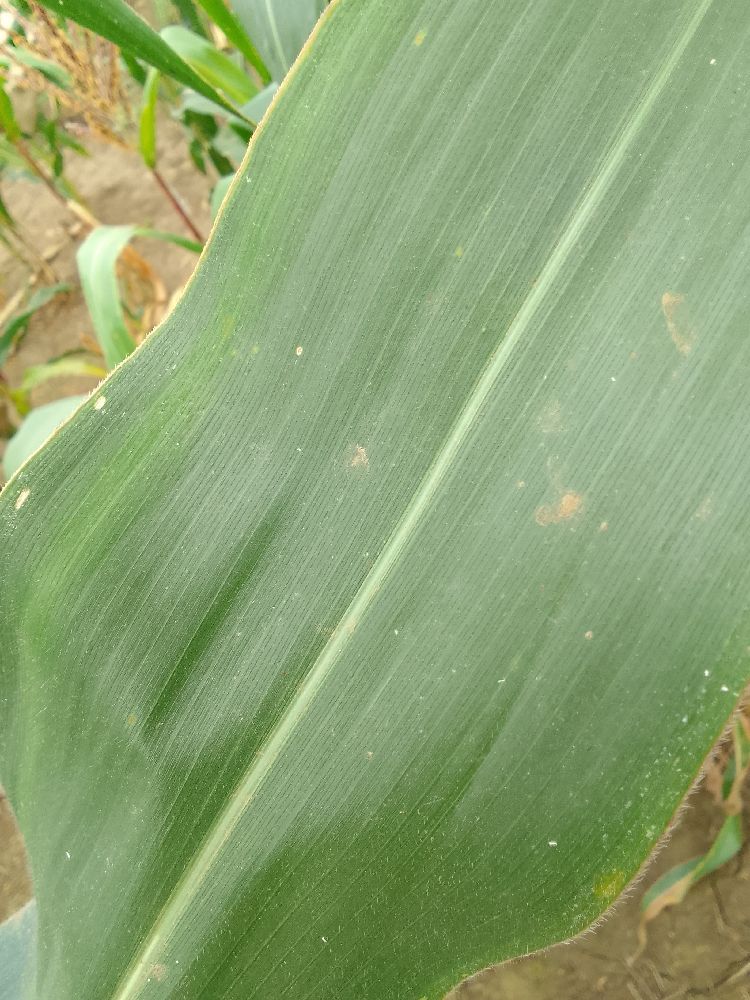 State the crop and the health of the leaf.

maize, healthy
